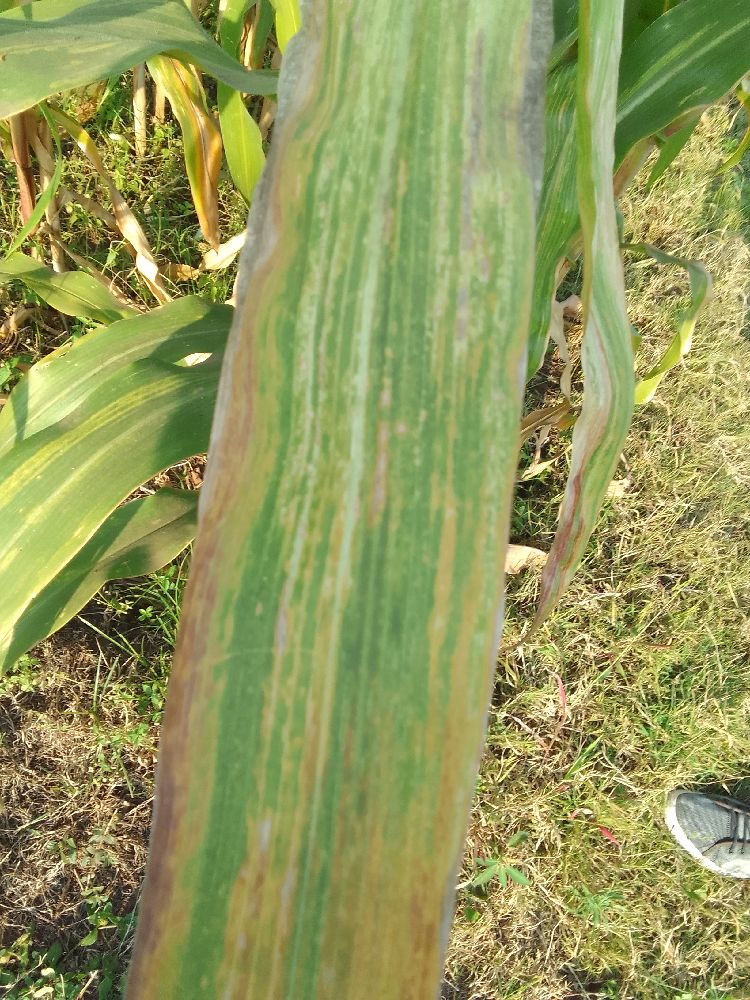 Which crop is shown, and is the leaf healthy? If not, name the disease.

maize, maize lethal necrosis
